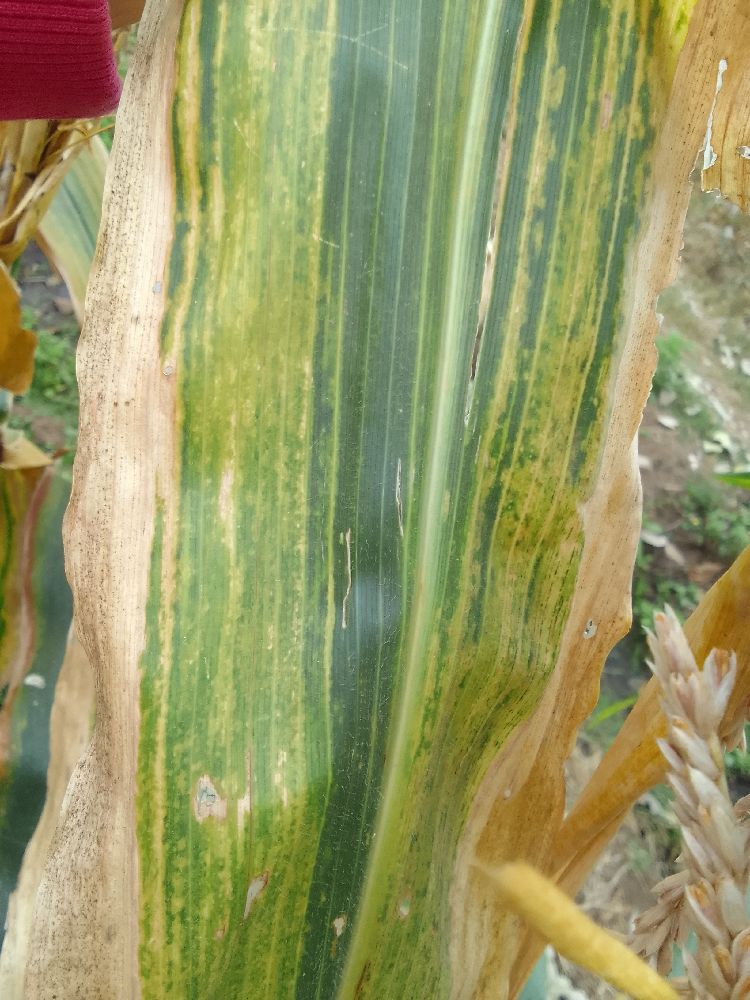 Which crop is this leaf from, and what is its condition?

maize, maize lethal necrosis
